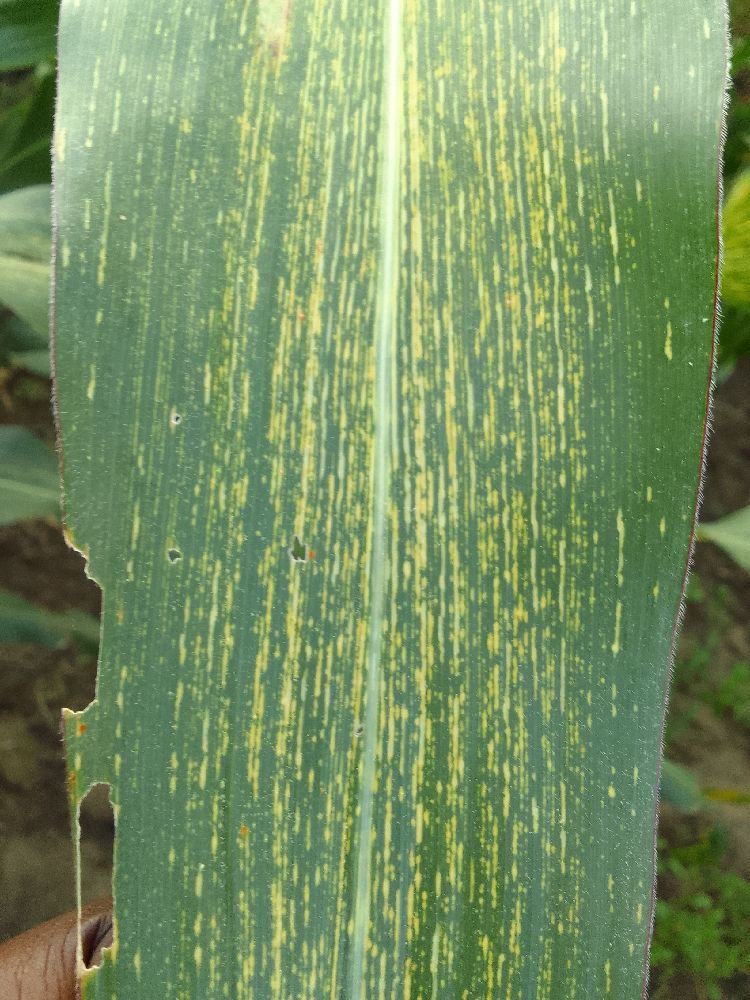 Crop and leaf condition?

maize, maize streak virus
